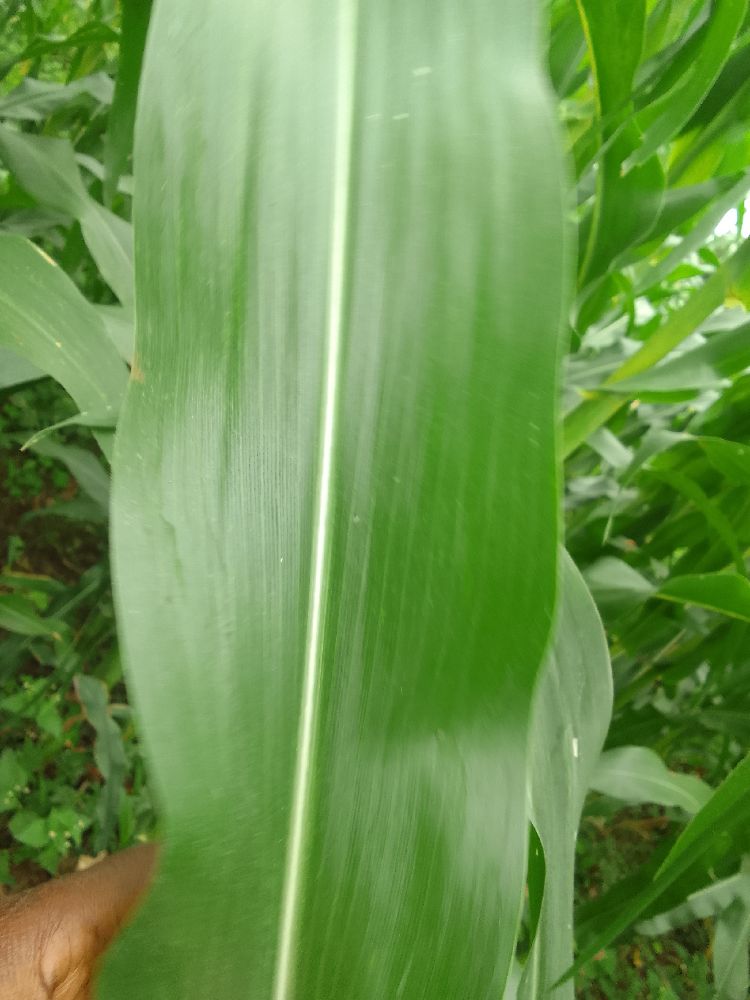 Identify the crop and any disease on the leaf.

maize, healthy
